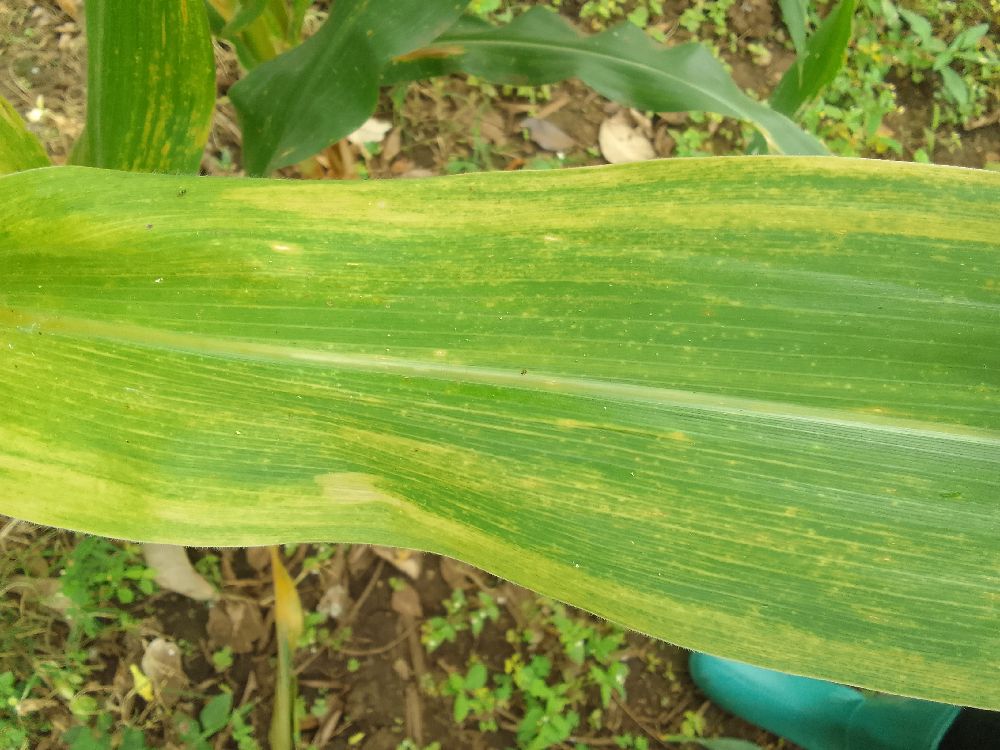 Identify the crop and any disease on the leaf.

maize, maize lethal necrosis
